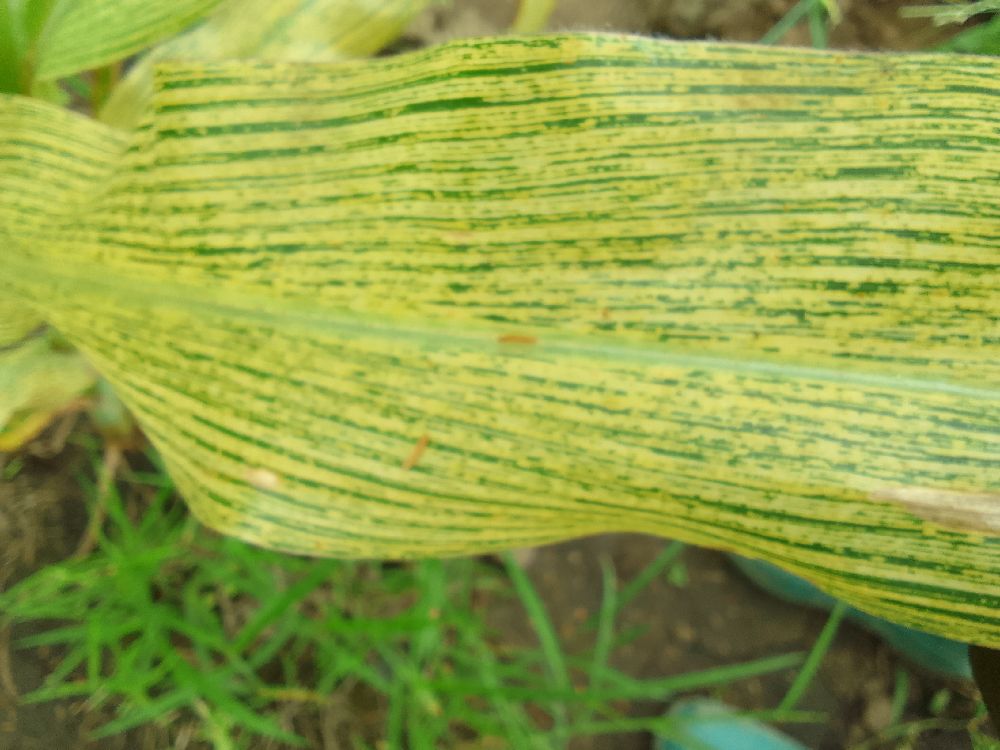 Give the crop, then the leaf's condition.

maize, maize streak virus
